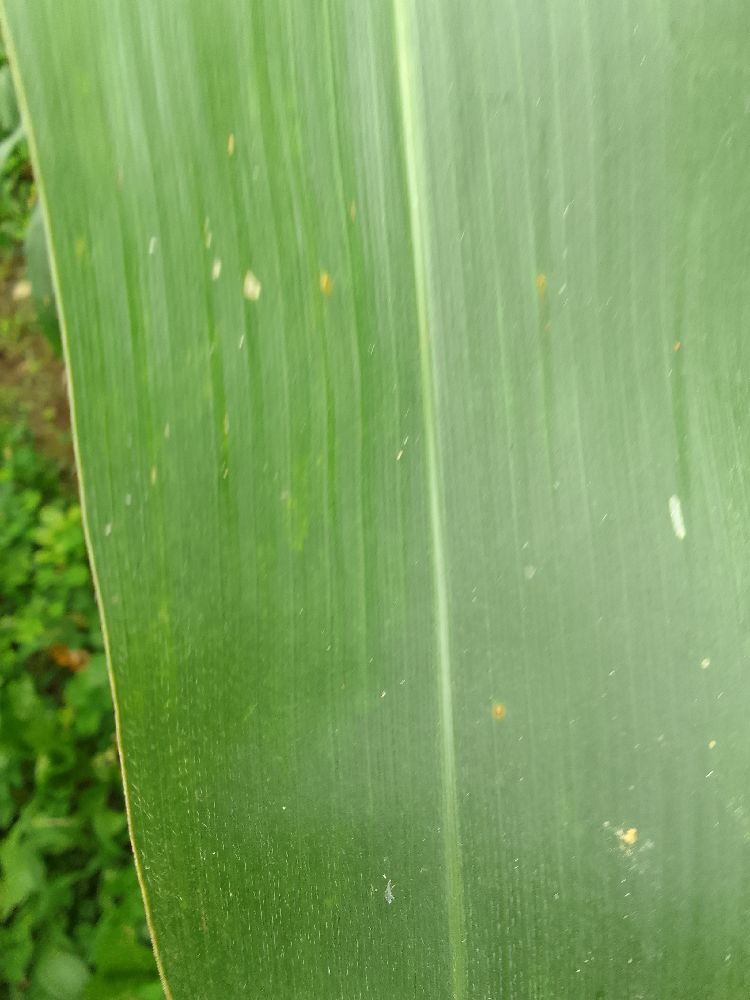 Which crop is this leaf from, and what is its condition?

maize, healthy
